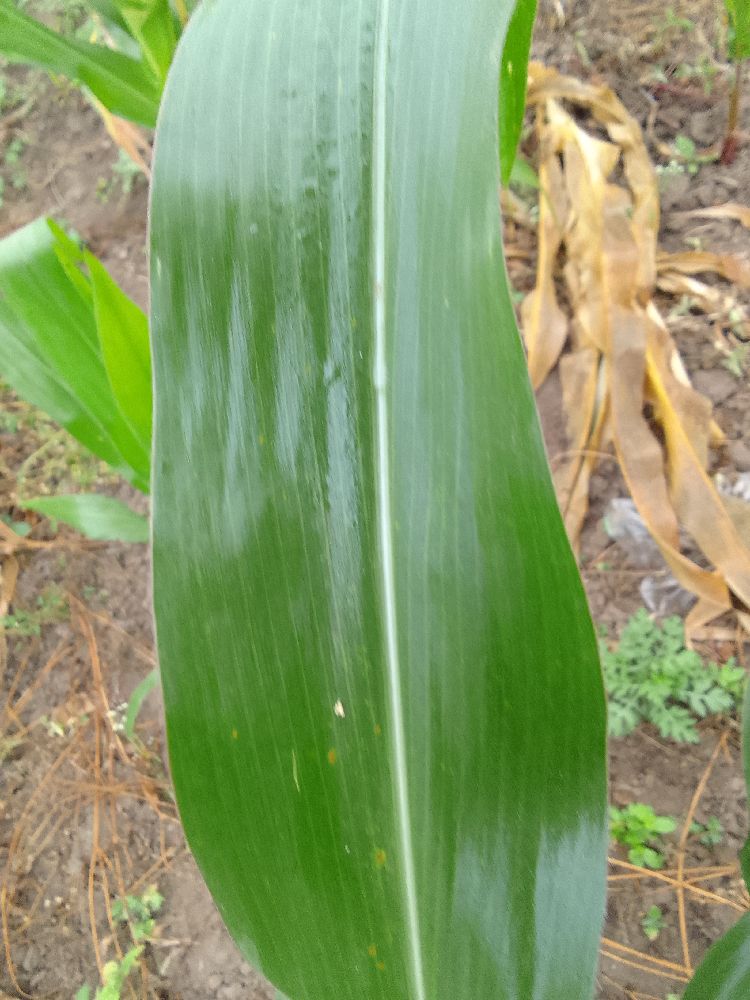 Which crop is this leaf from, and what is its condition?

maize, healthy
